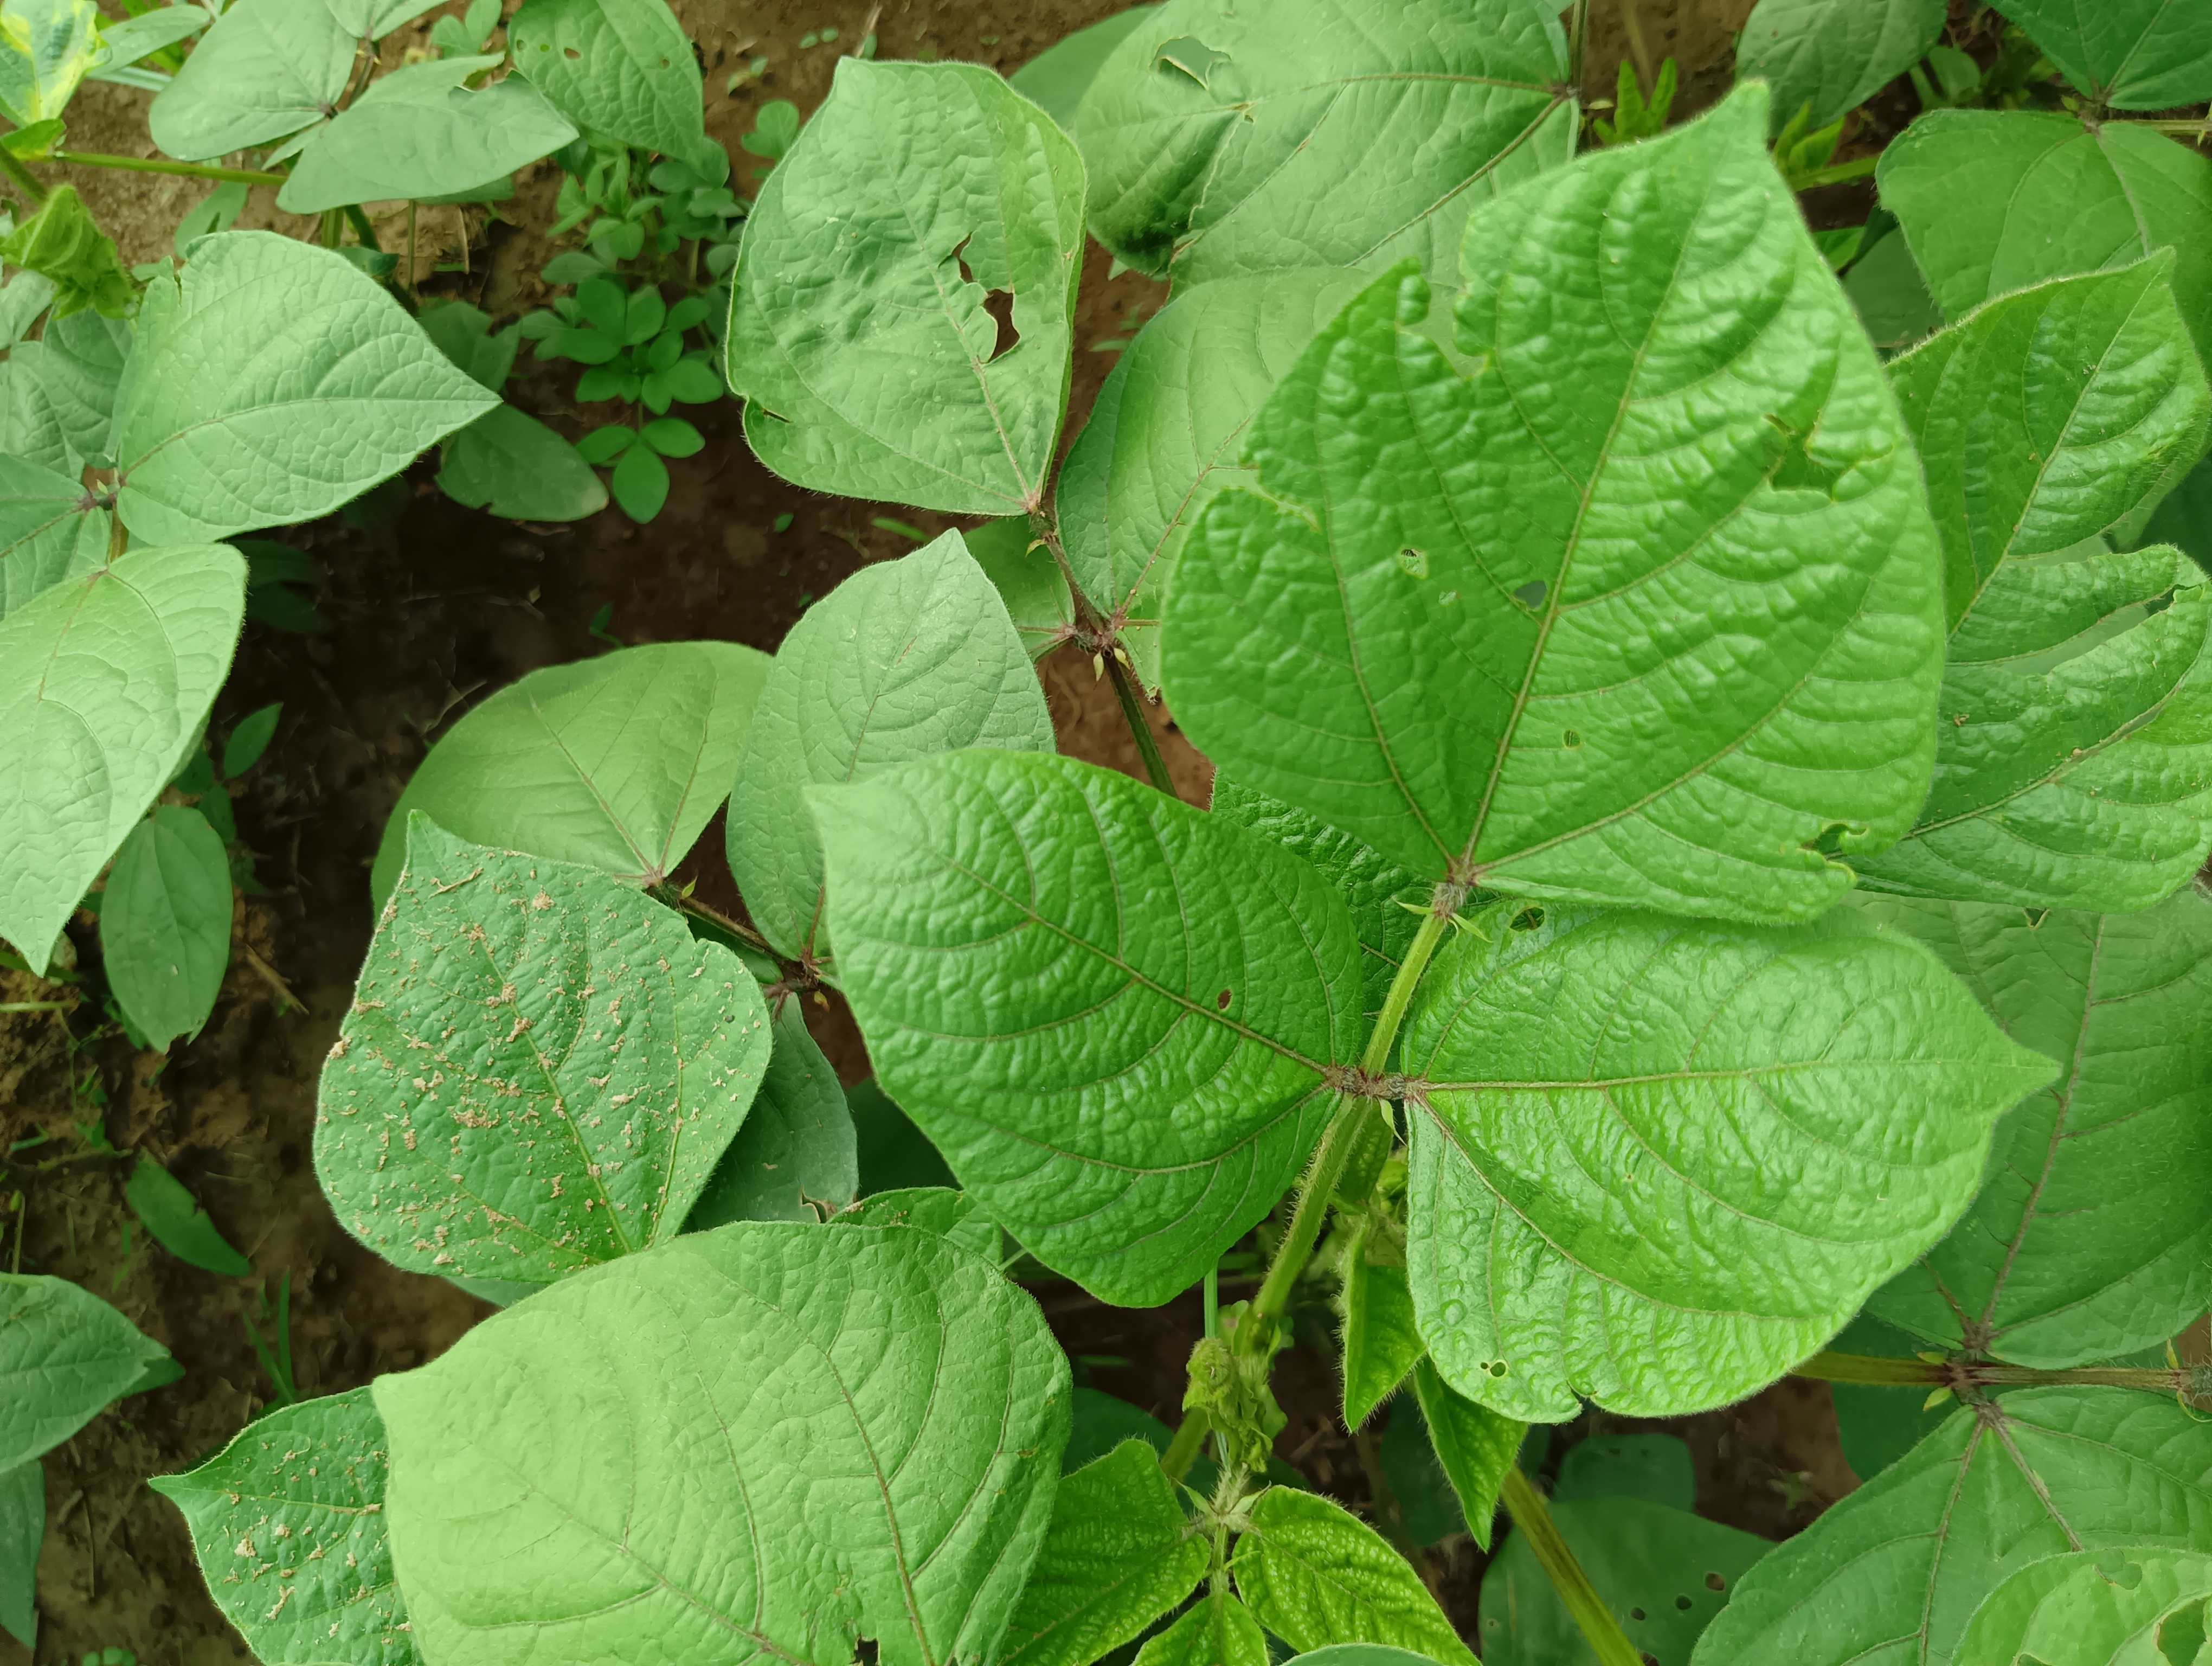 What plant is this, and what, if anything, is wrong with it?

mungbean, healthy
